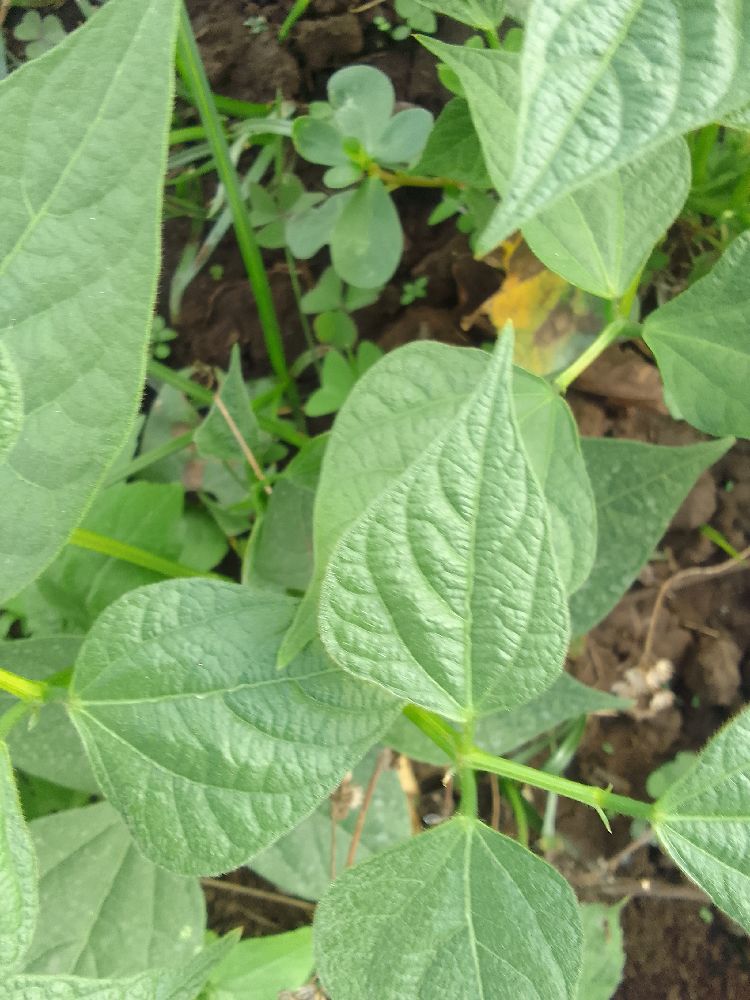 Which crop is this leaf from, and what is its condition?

common bean, healthy
